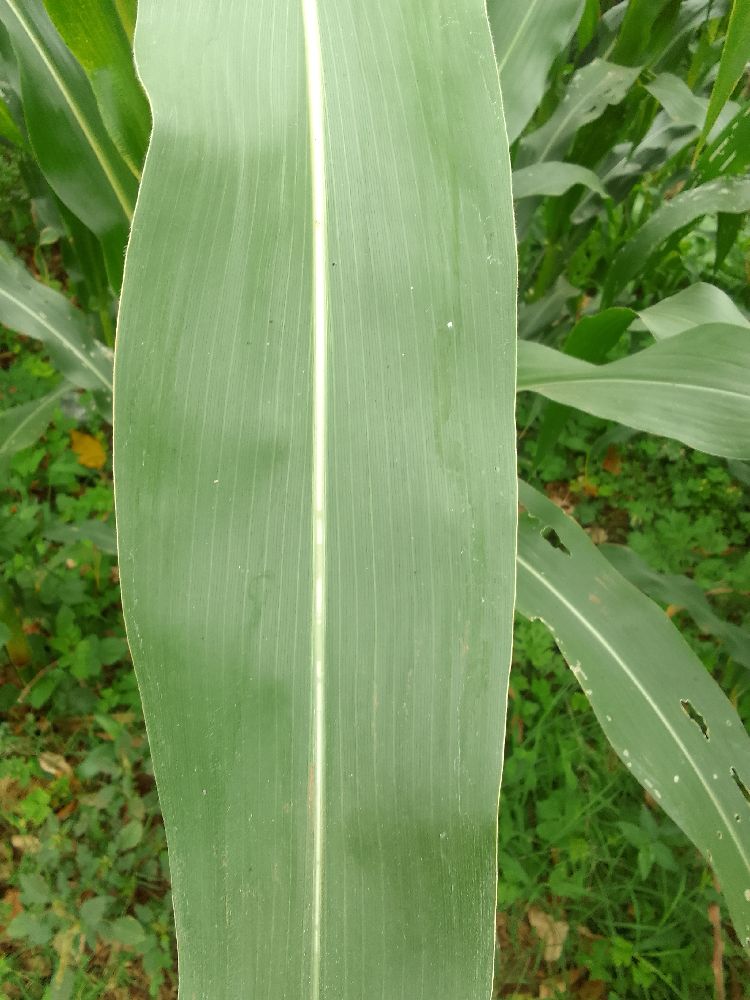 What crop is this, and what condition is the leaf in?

maize, healthy
